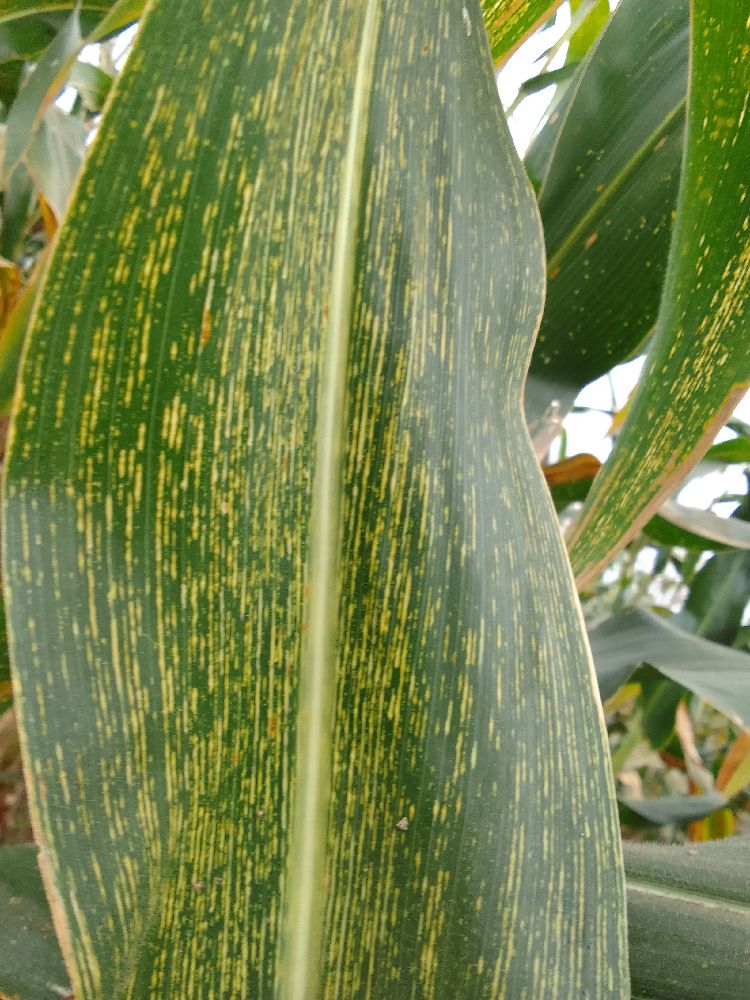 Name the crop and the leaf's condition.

maize, maize streak virus
